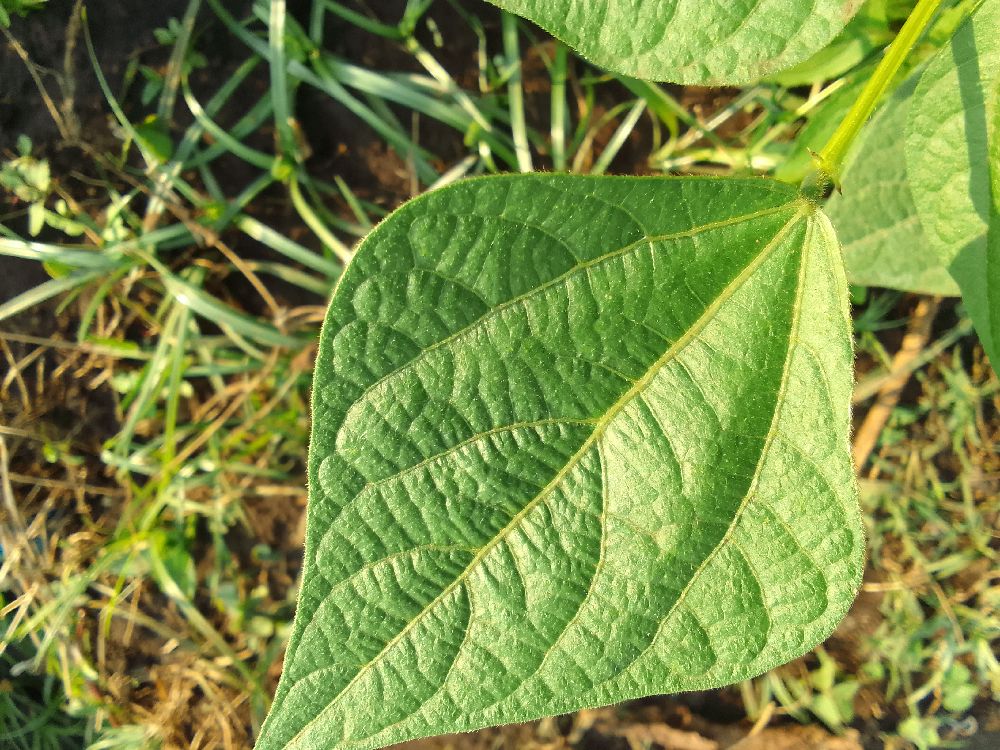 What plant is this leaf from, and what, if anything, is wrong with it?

common bean, healthy
